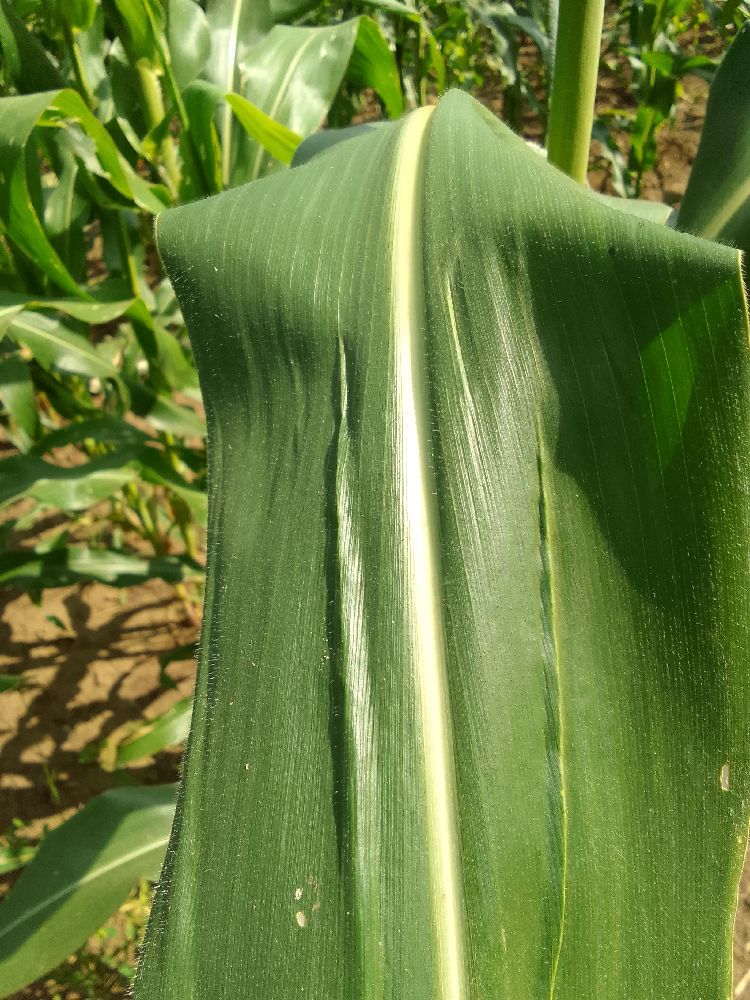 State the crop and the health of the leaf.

maize, healthy
